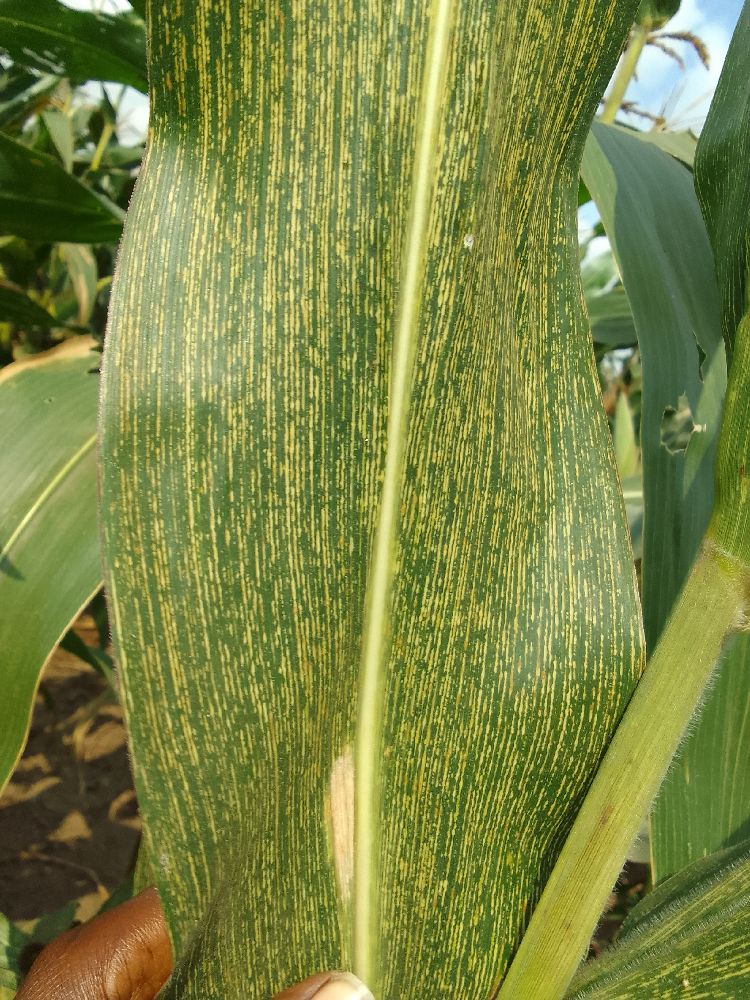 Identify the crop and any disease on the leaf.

maize, maize streak virus
